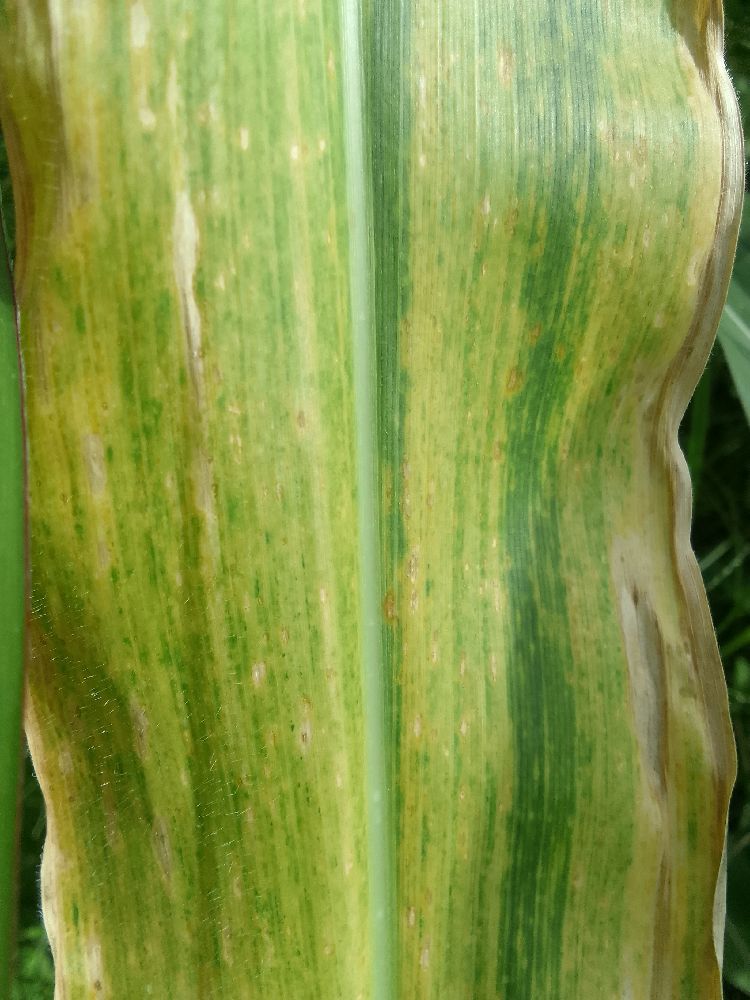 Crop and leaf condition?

maize, maize lethal necrosis
